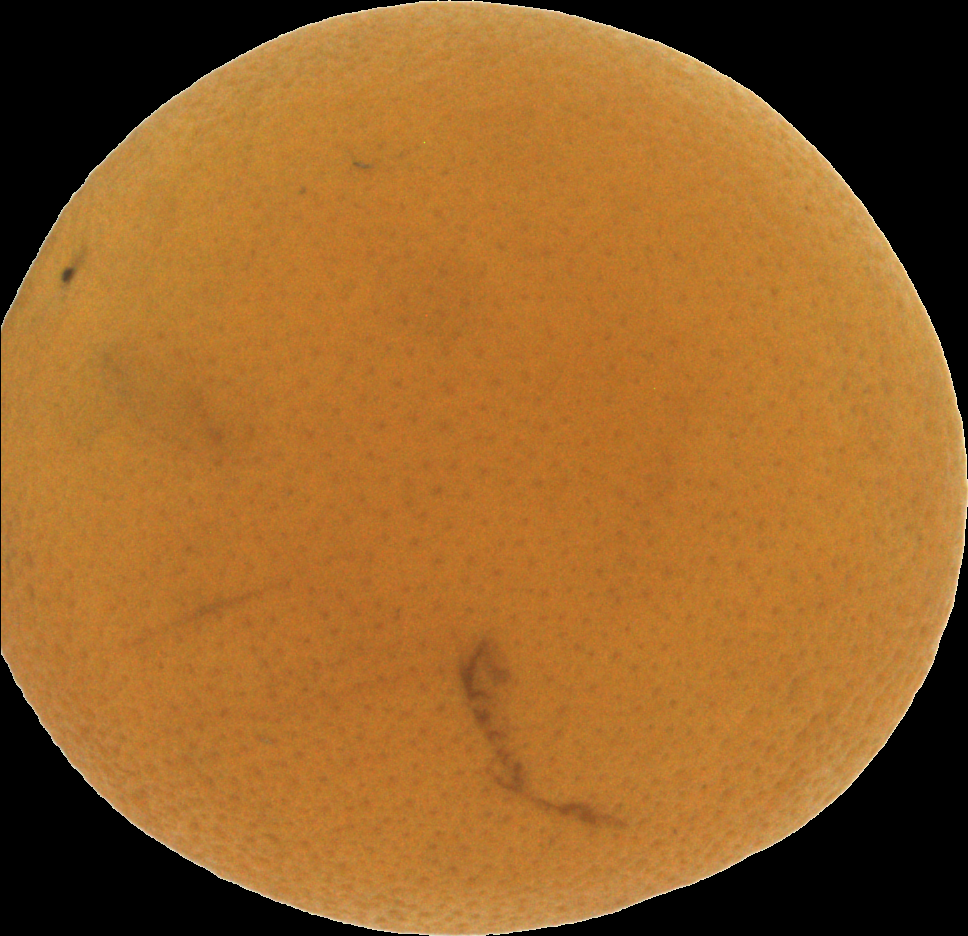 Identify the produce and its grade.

orange, bad
